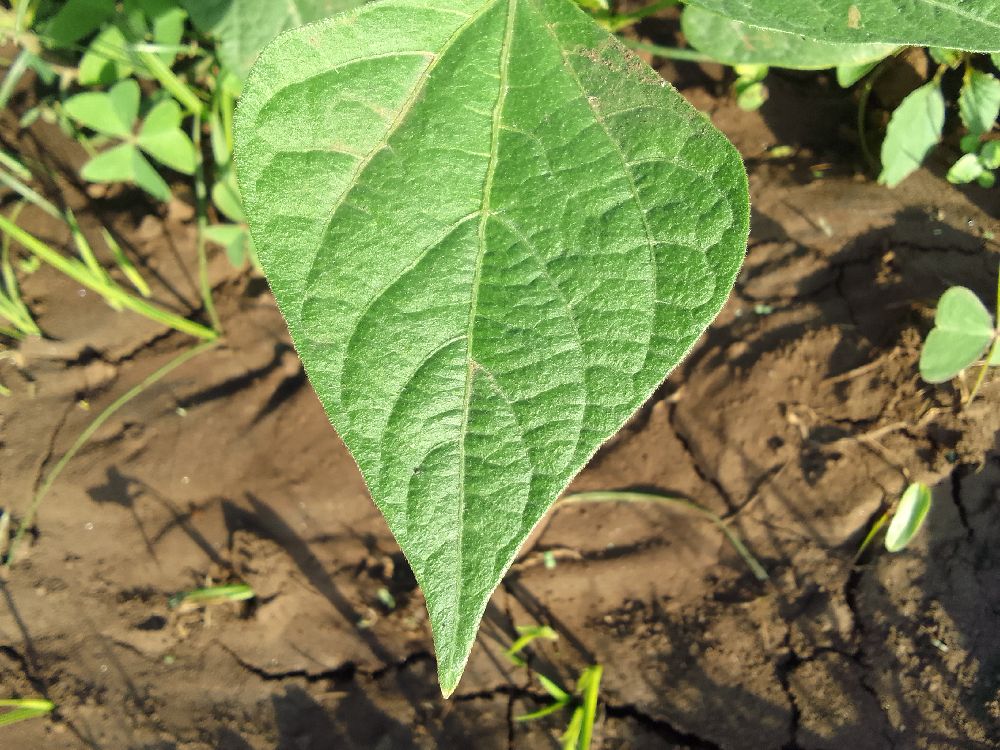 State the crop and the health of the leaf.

common bean, healthy
